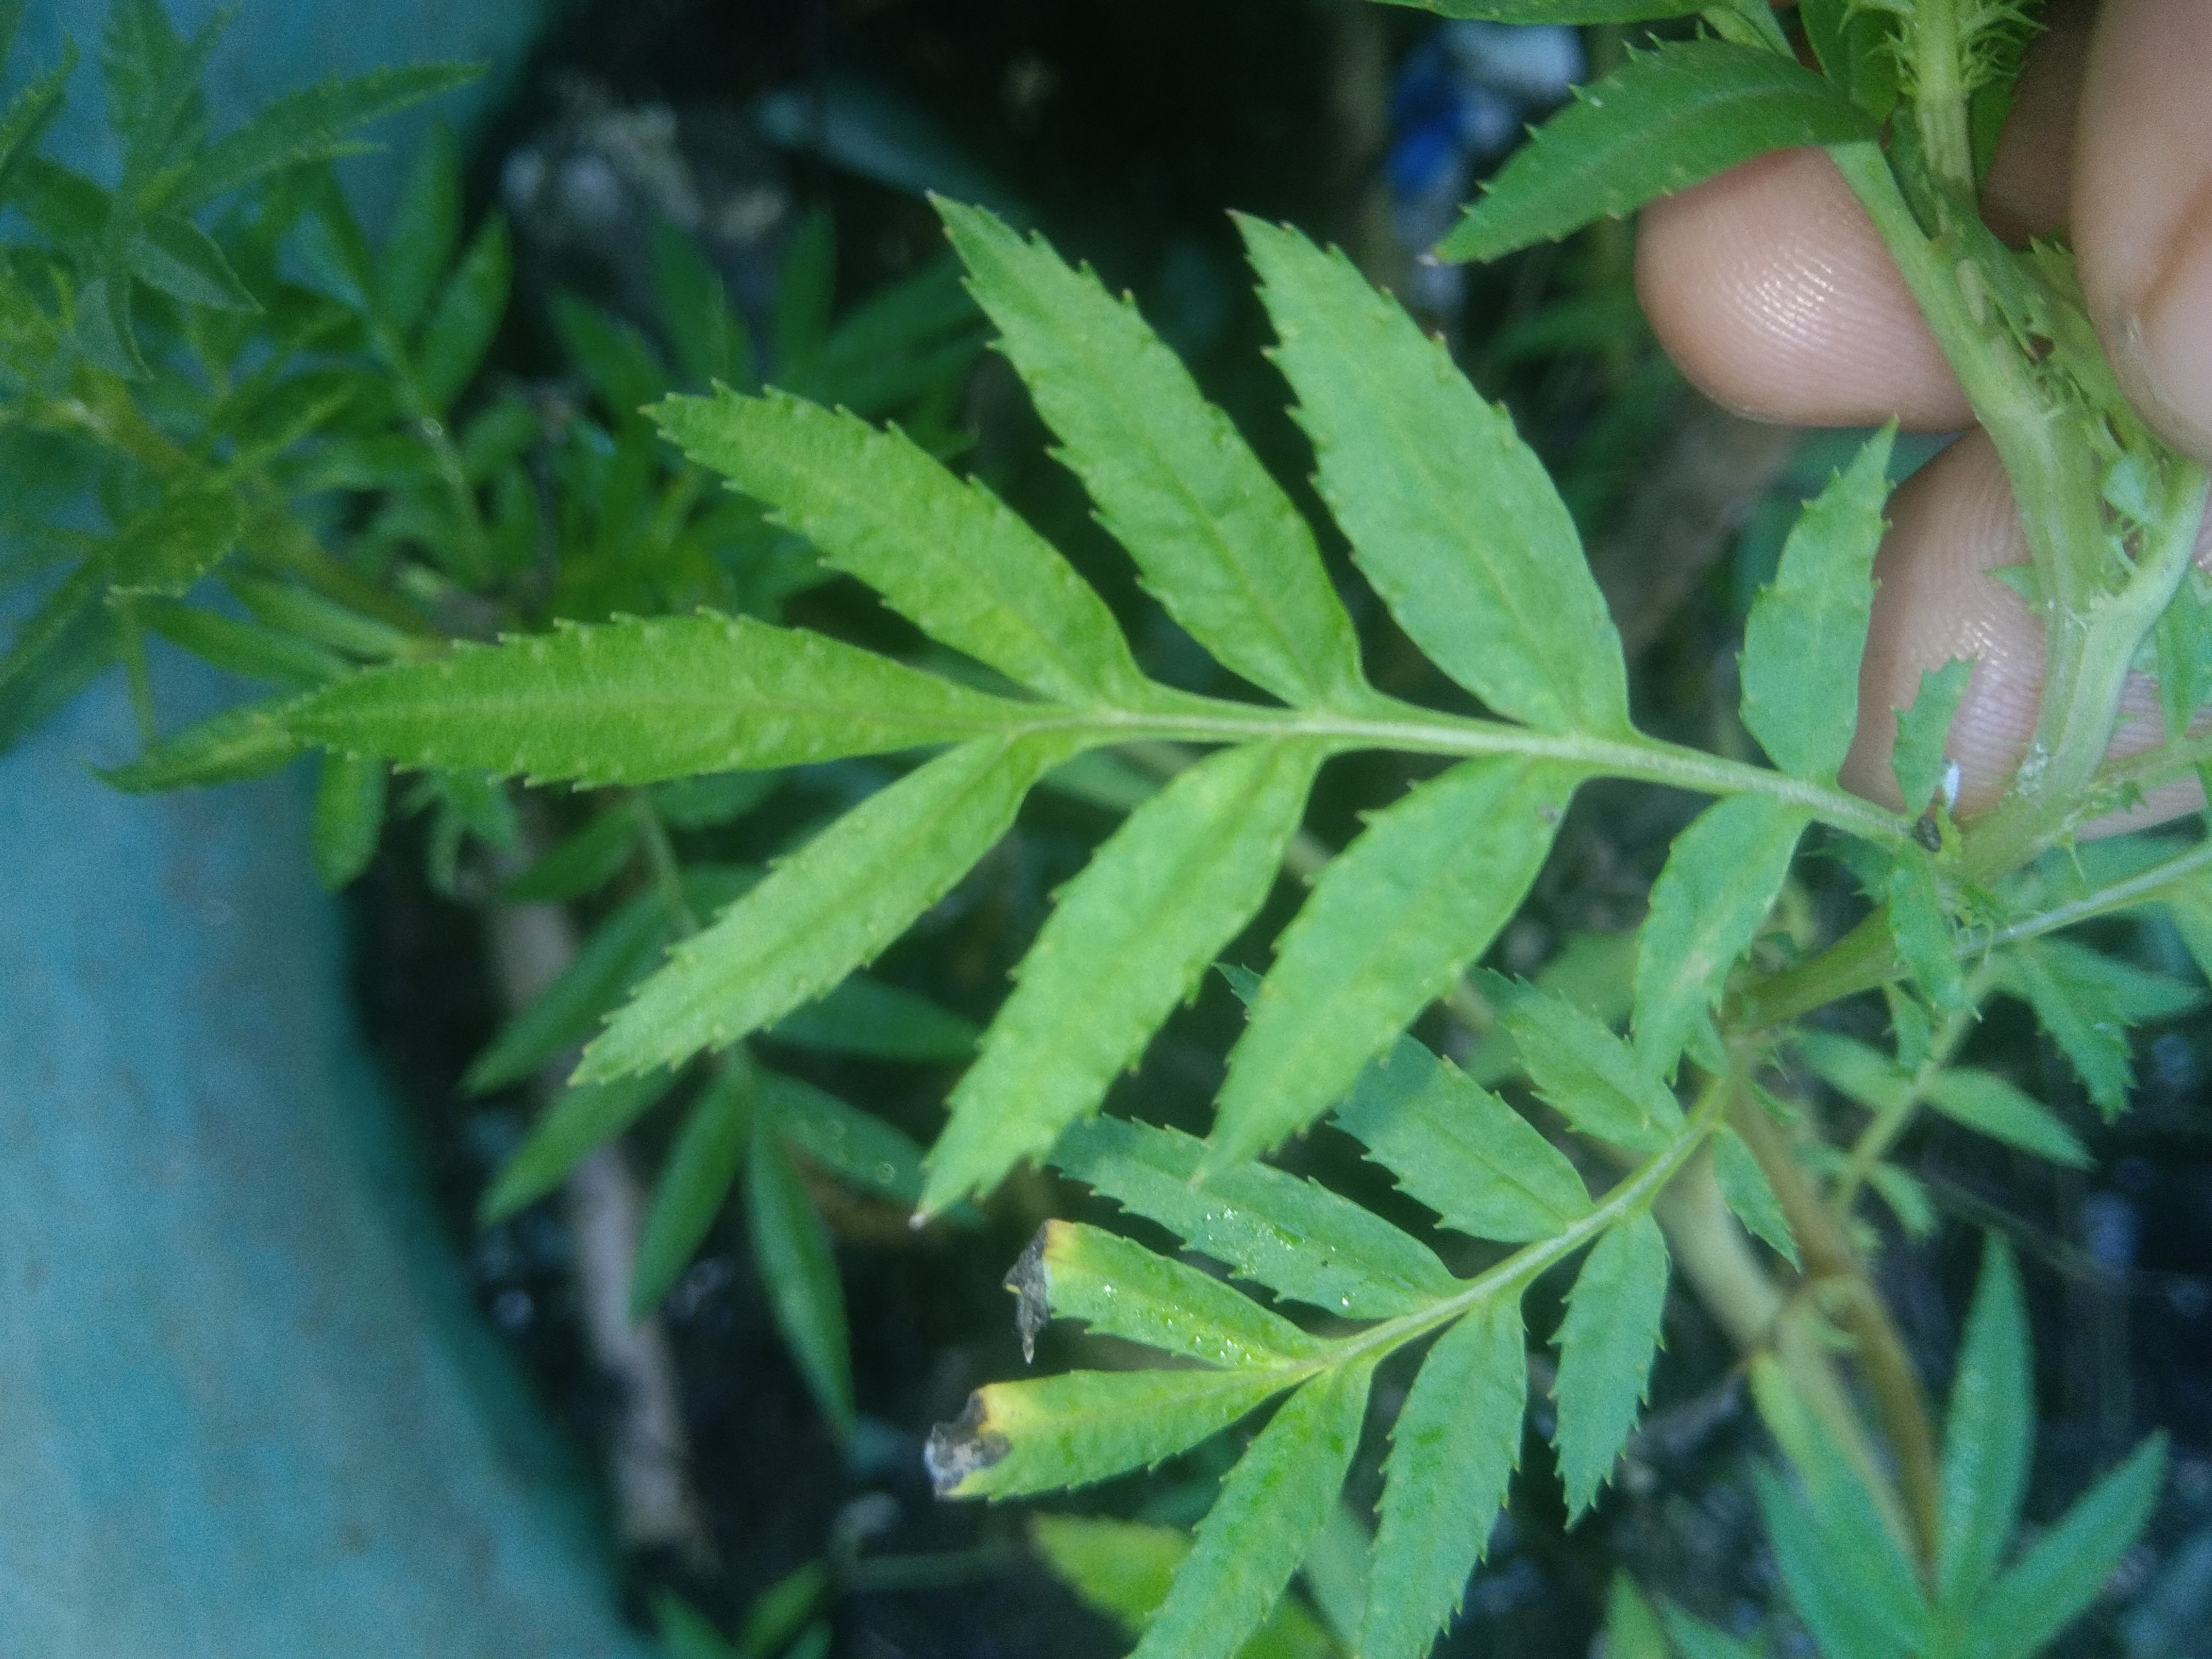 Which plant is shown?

marigold
